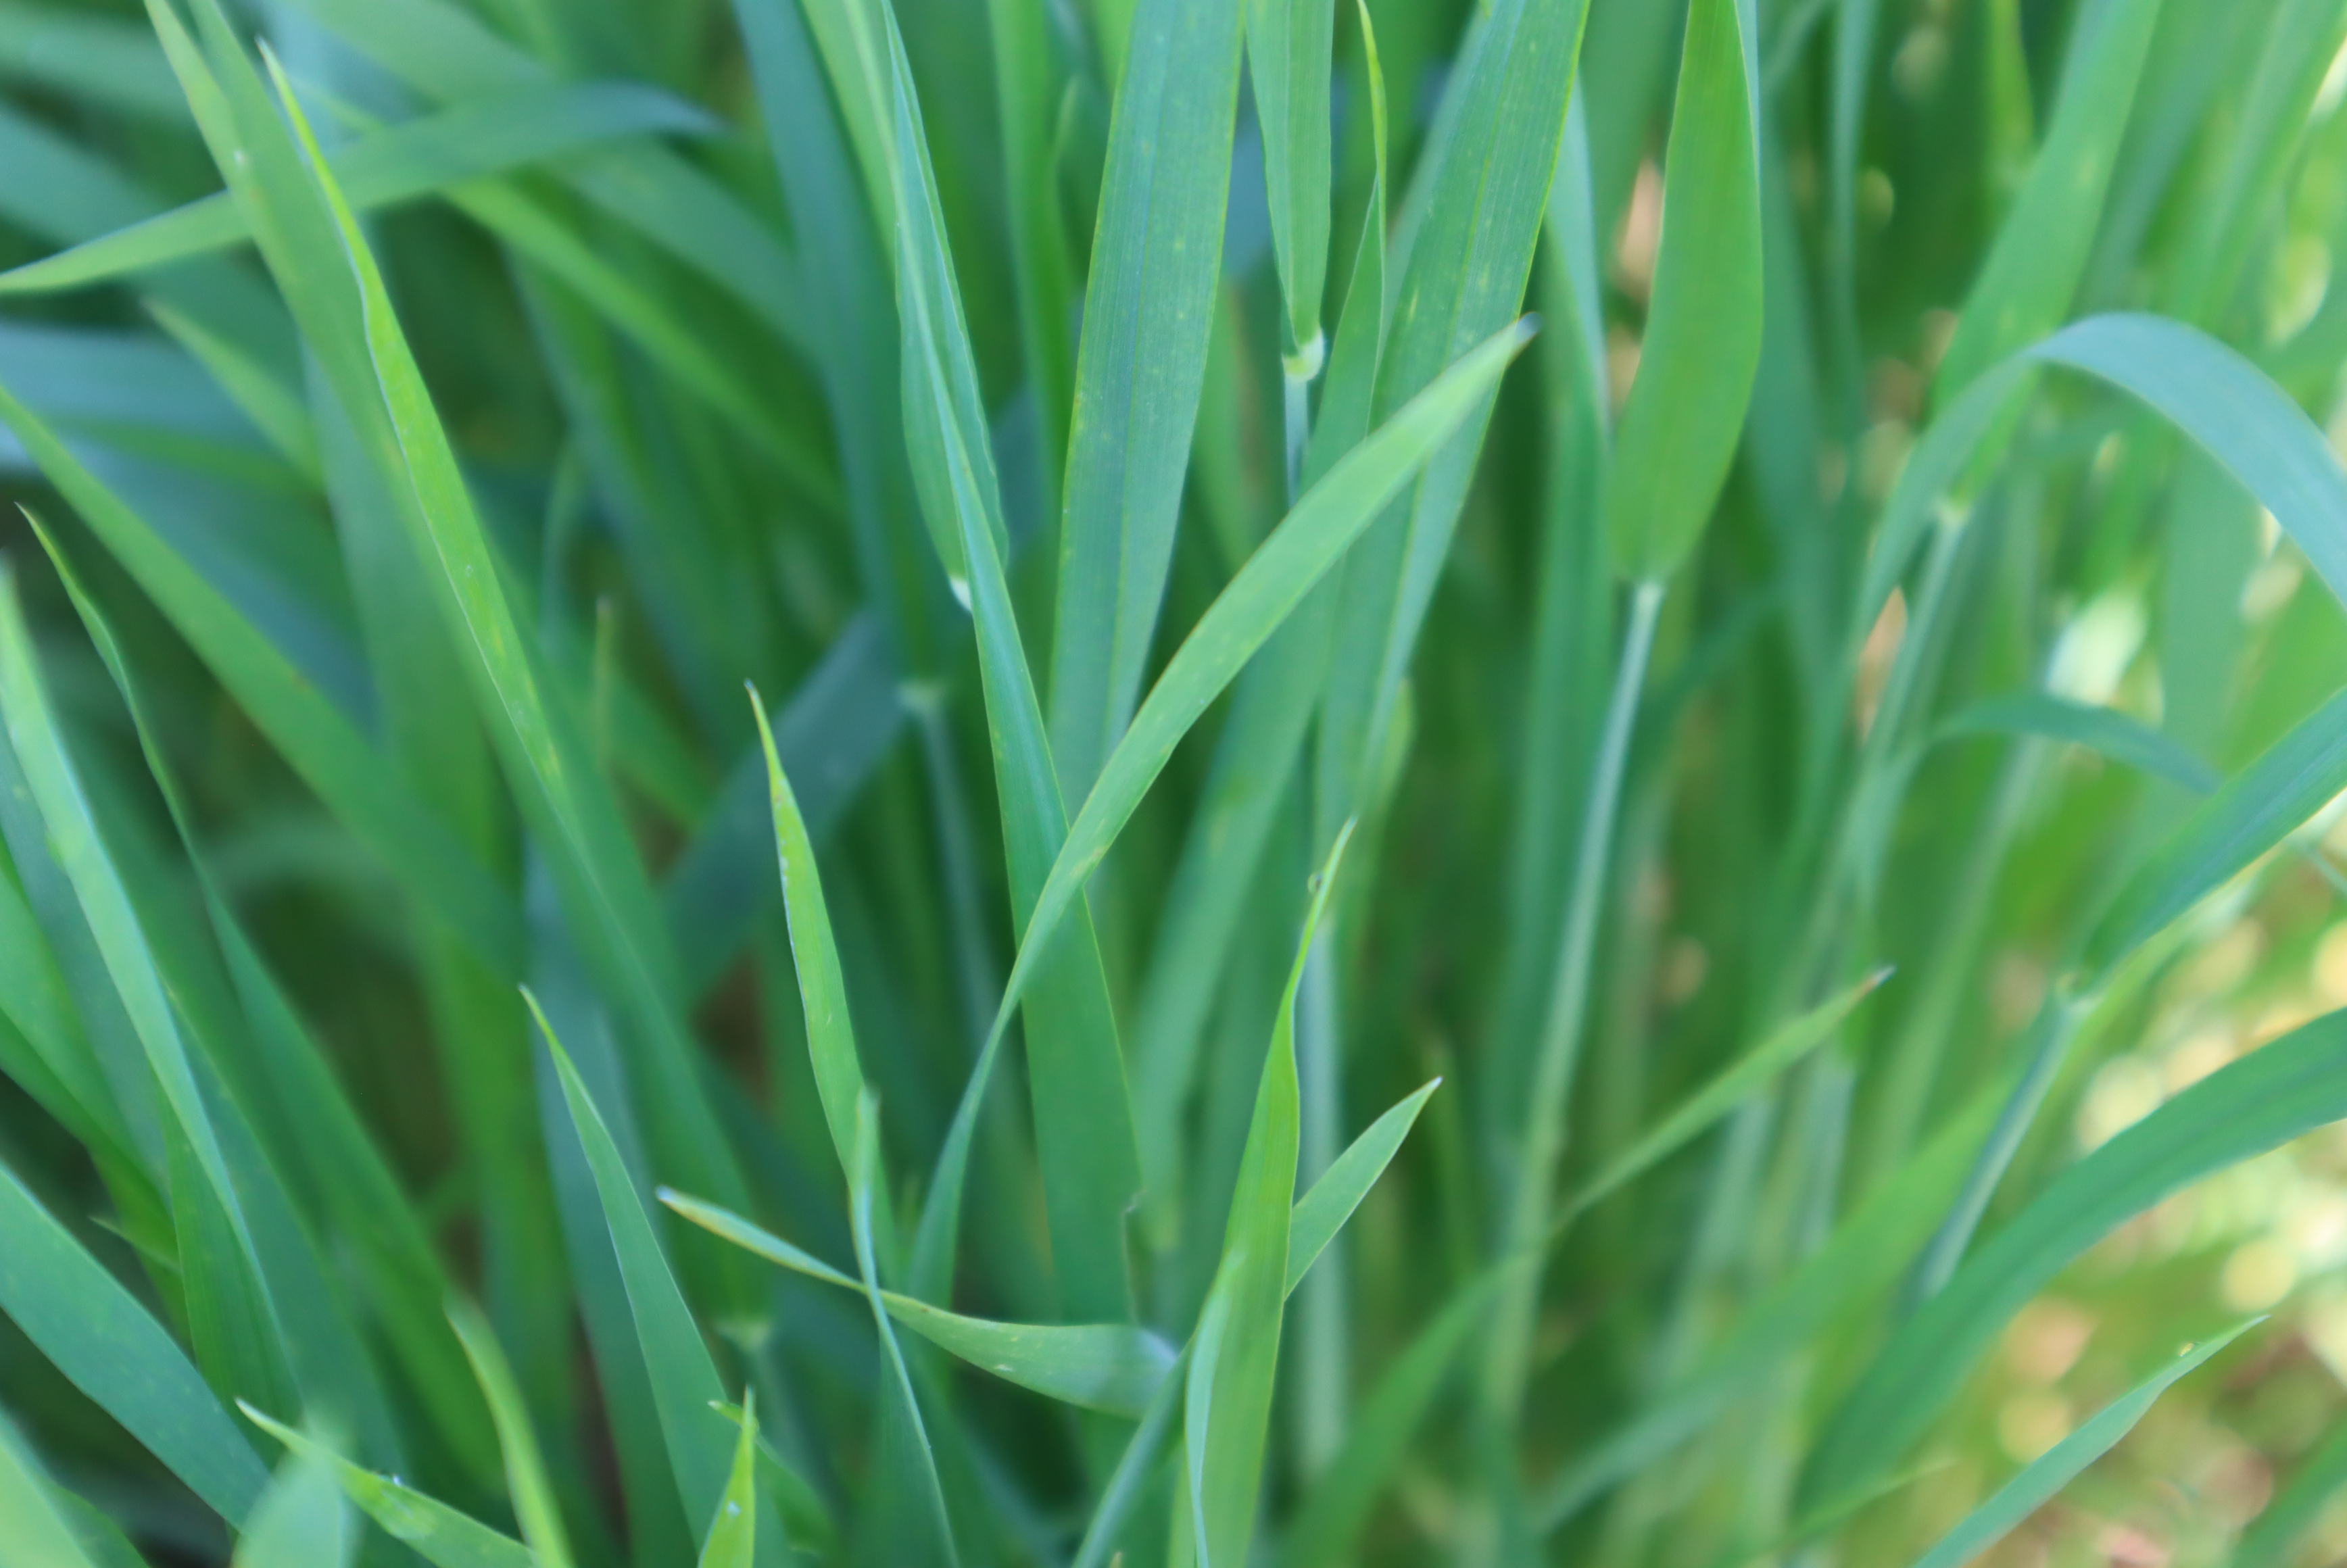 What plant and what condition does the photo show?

emmer, healthy
